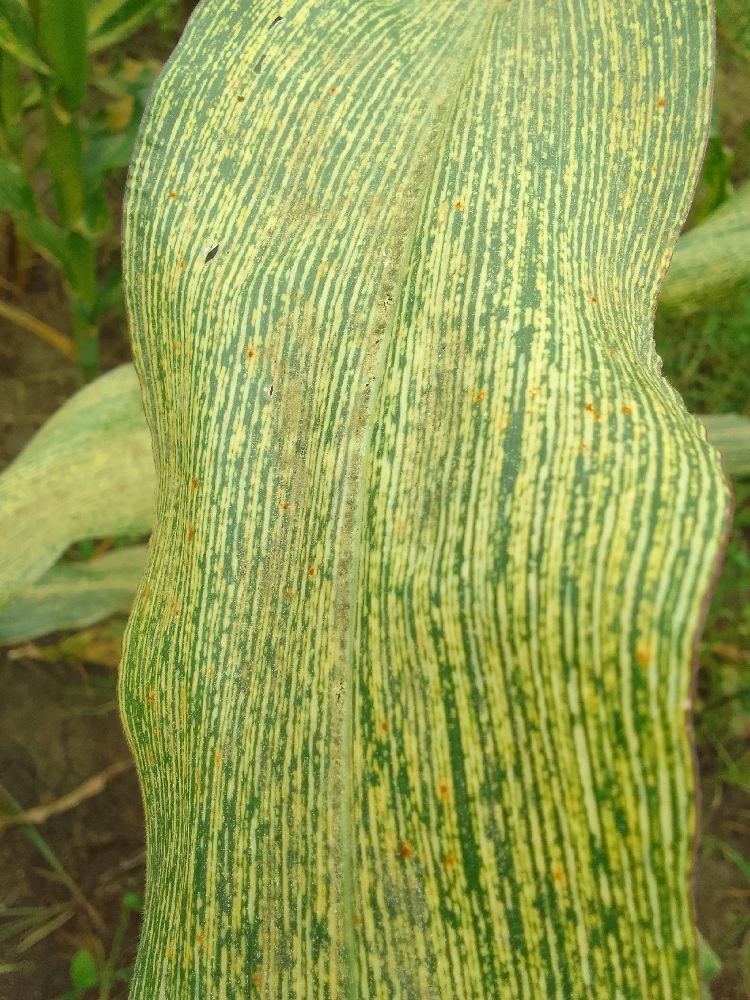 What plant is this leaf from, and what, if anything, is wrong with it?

maize, maize streak virus
